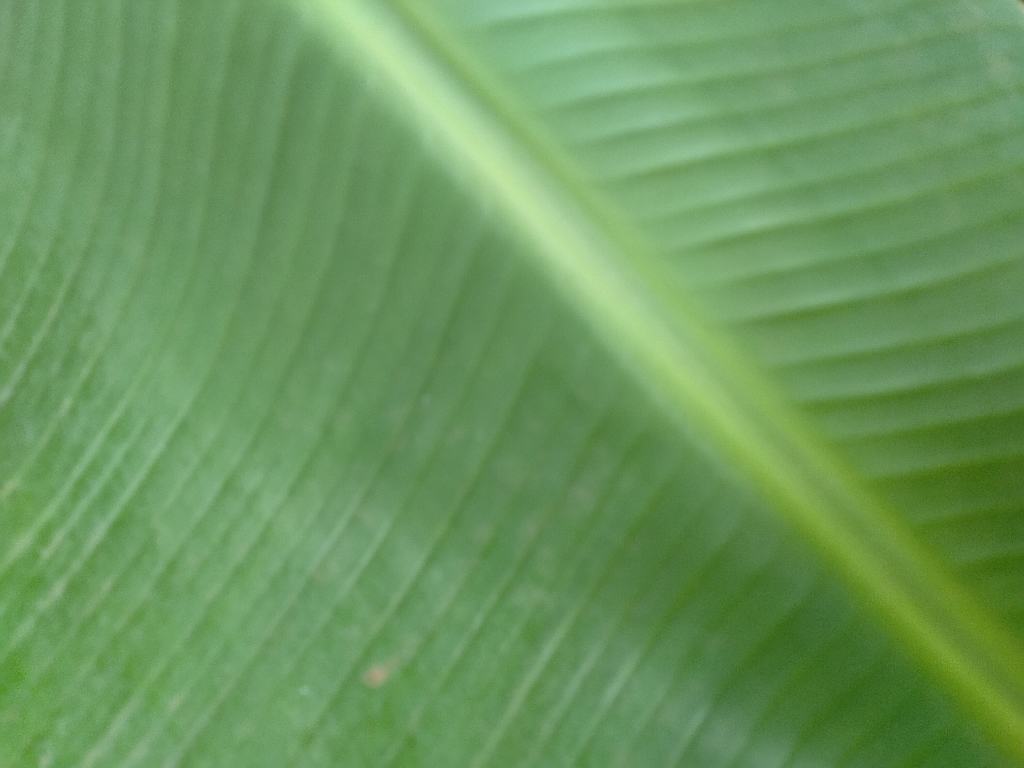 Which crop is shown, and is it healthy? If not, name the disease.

banana, healthy
